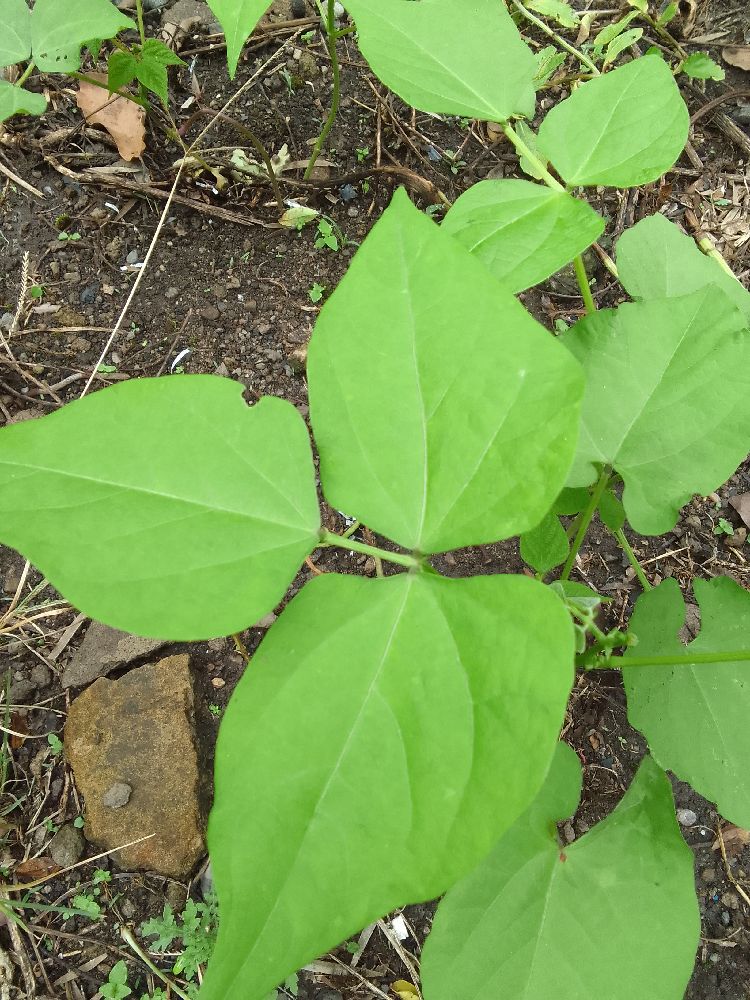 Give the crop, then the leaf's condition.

common bean, healthy
